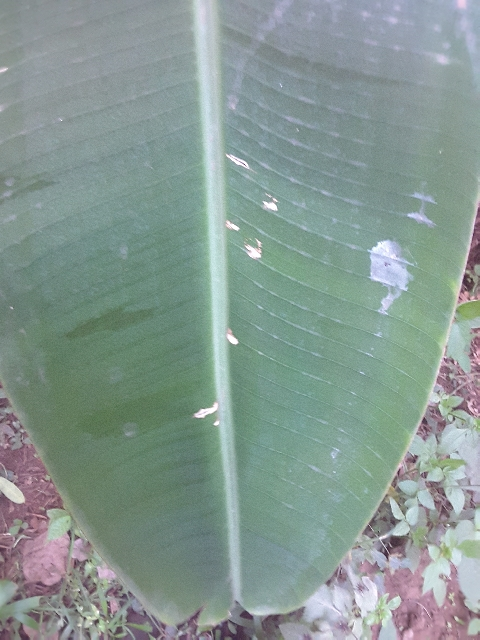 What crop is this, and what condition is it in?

banana, healthy
